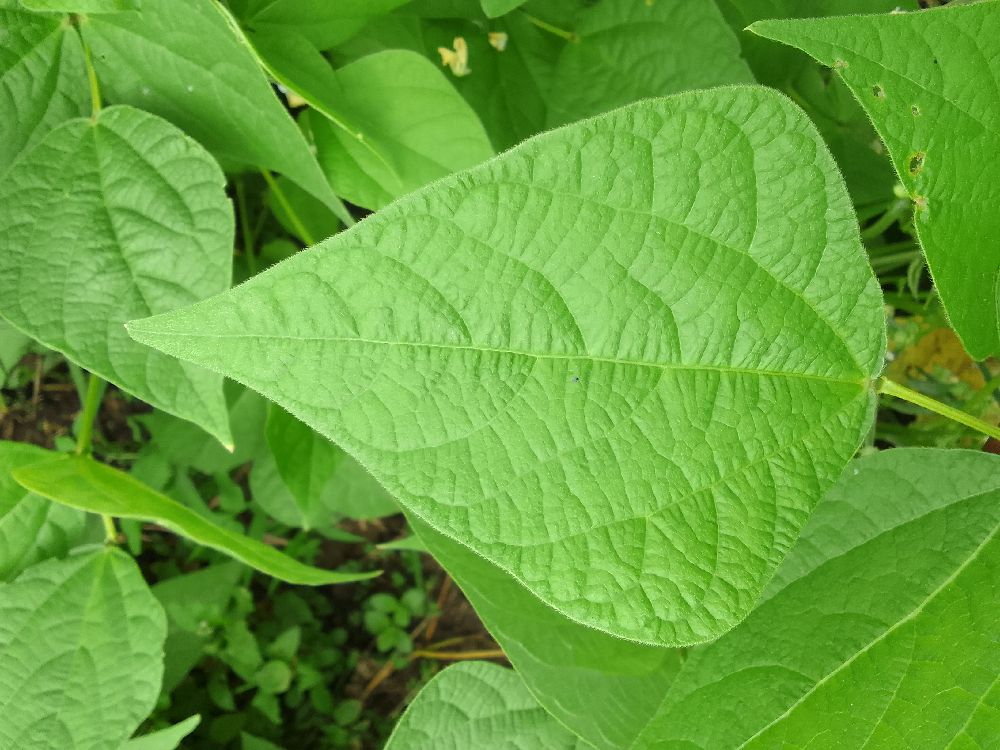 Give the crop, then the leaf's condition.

common bean, healthy
